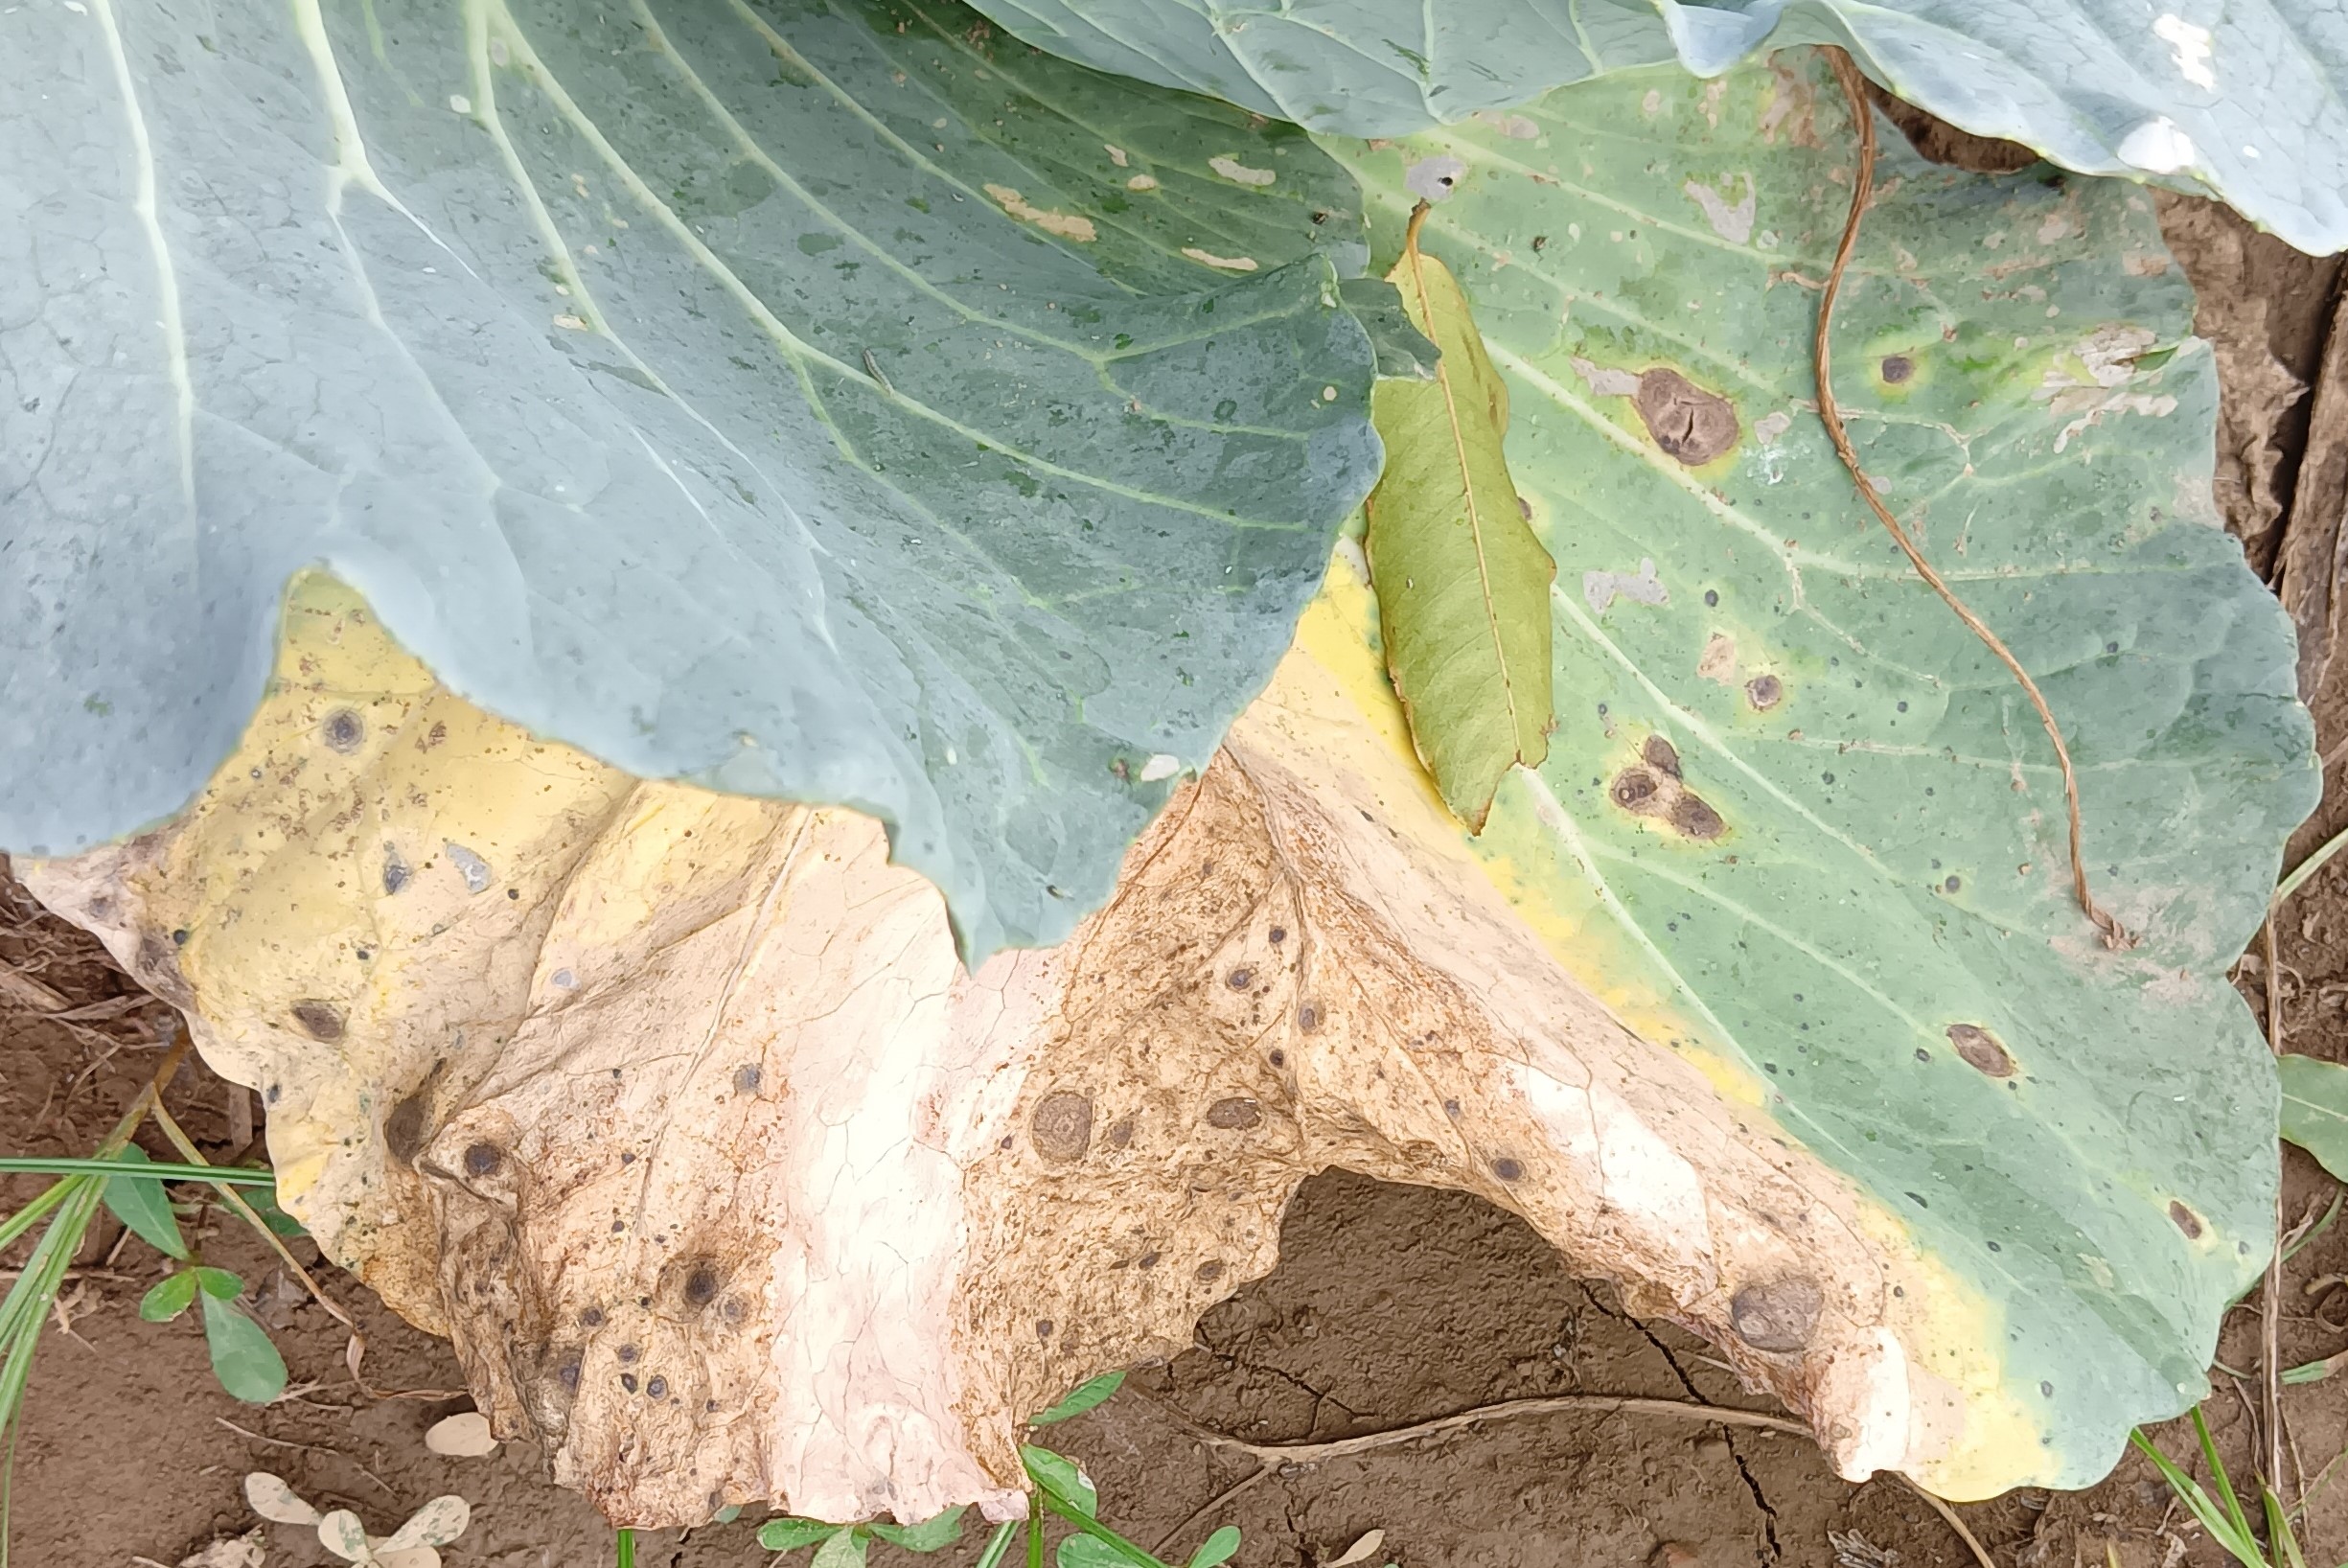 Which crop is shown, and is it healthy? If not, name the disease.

cabbage, alternaria
